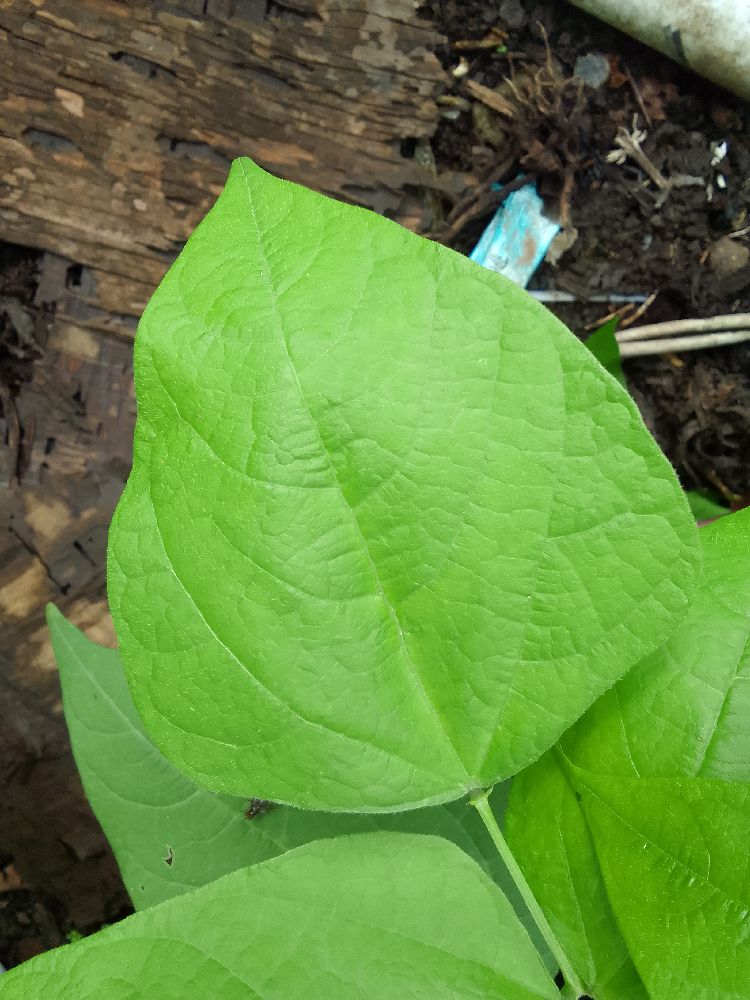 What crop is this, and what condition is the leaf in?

common bean, healthy
